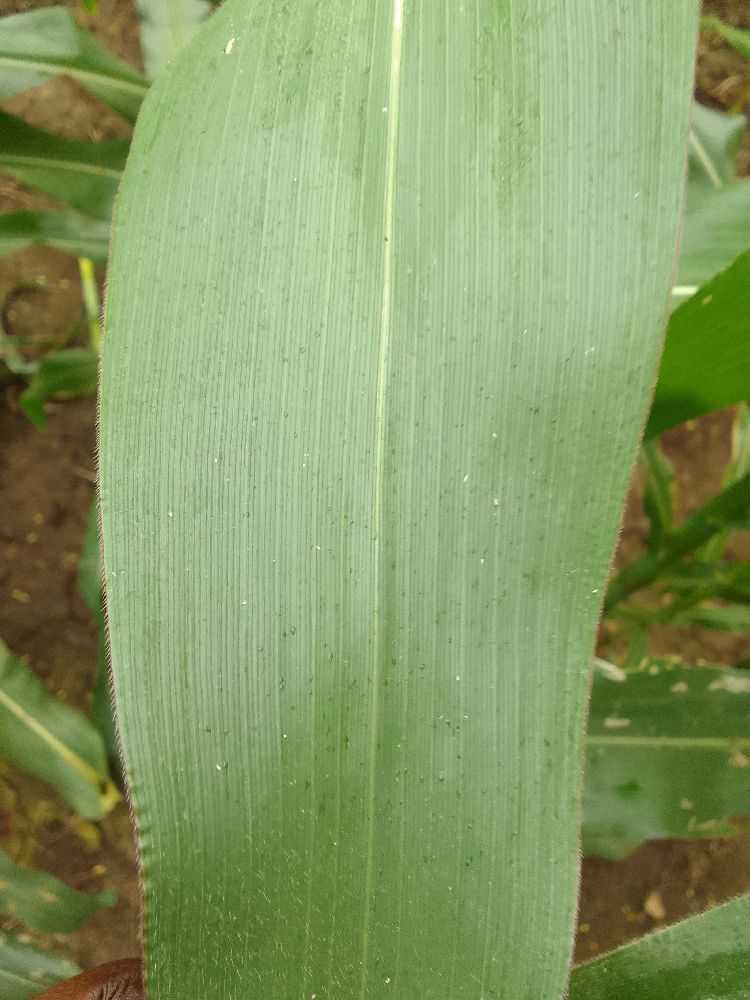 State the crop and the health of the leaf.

maize, healthy
